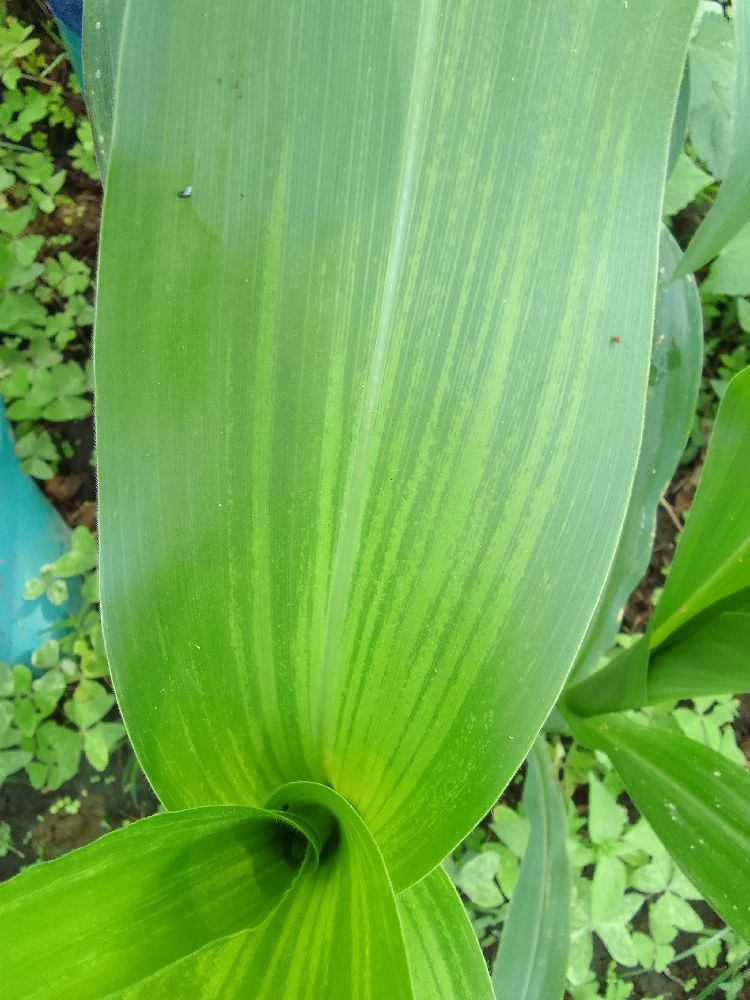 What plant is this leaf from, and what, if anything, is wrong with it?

maize, maize lethal necrosis
